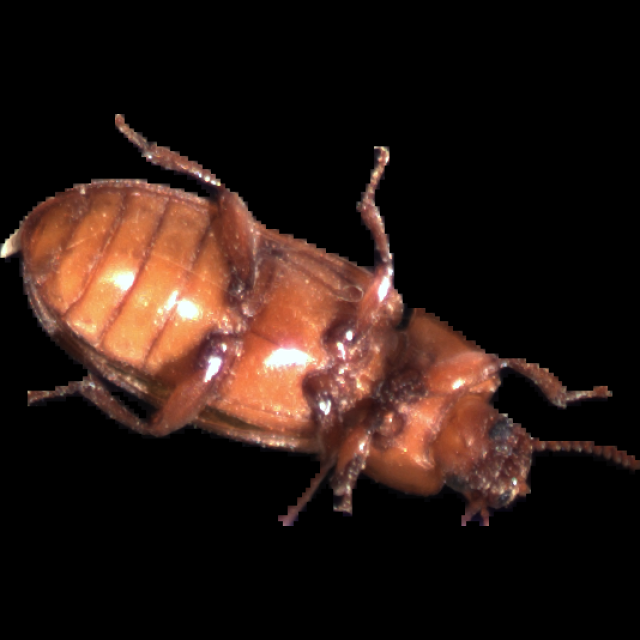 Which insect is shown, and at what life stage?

mealworm beetle
